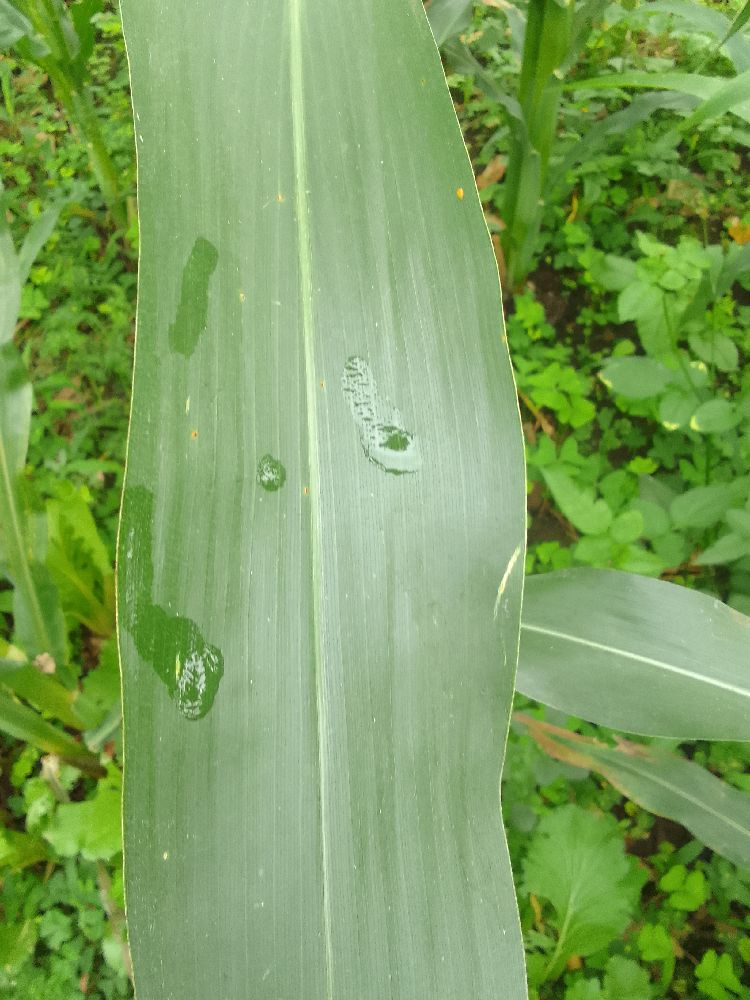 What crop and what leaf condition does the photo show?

maize, healthy
